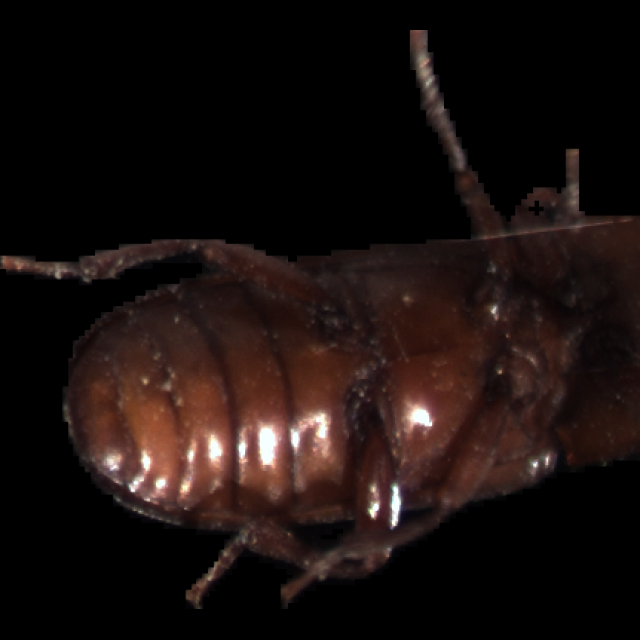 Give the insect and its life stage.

mealworm beetle
